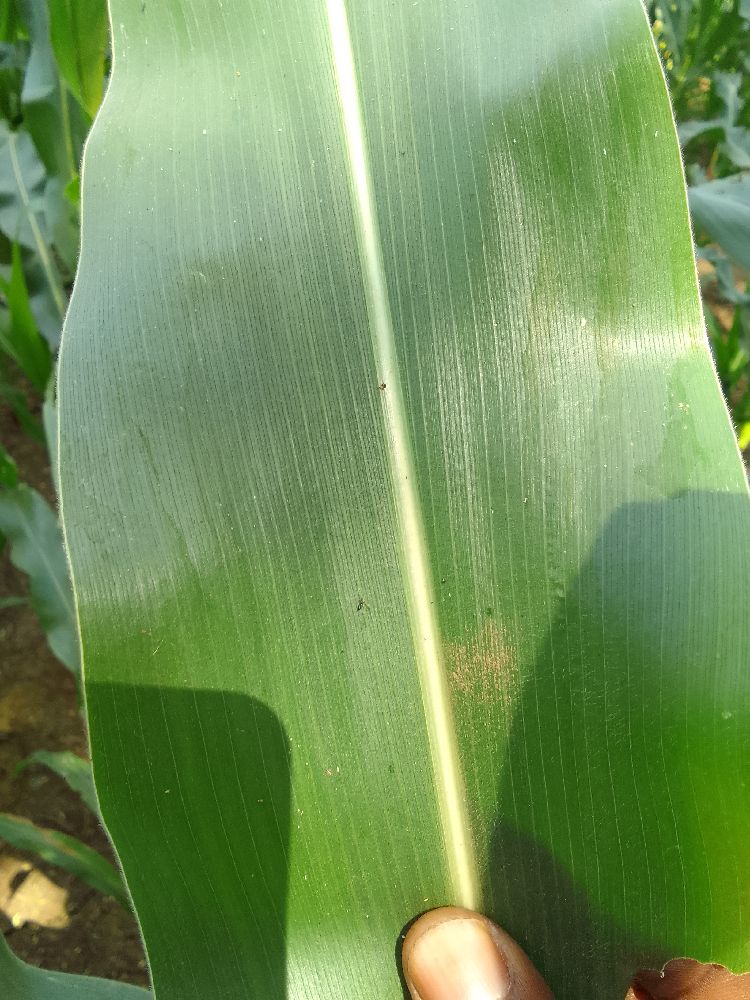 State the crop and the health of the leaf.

maize, healthy
